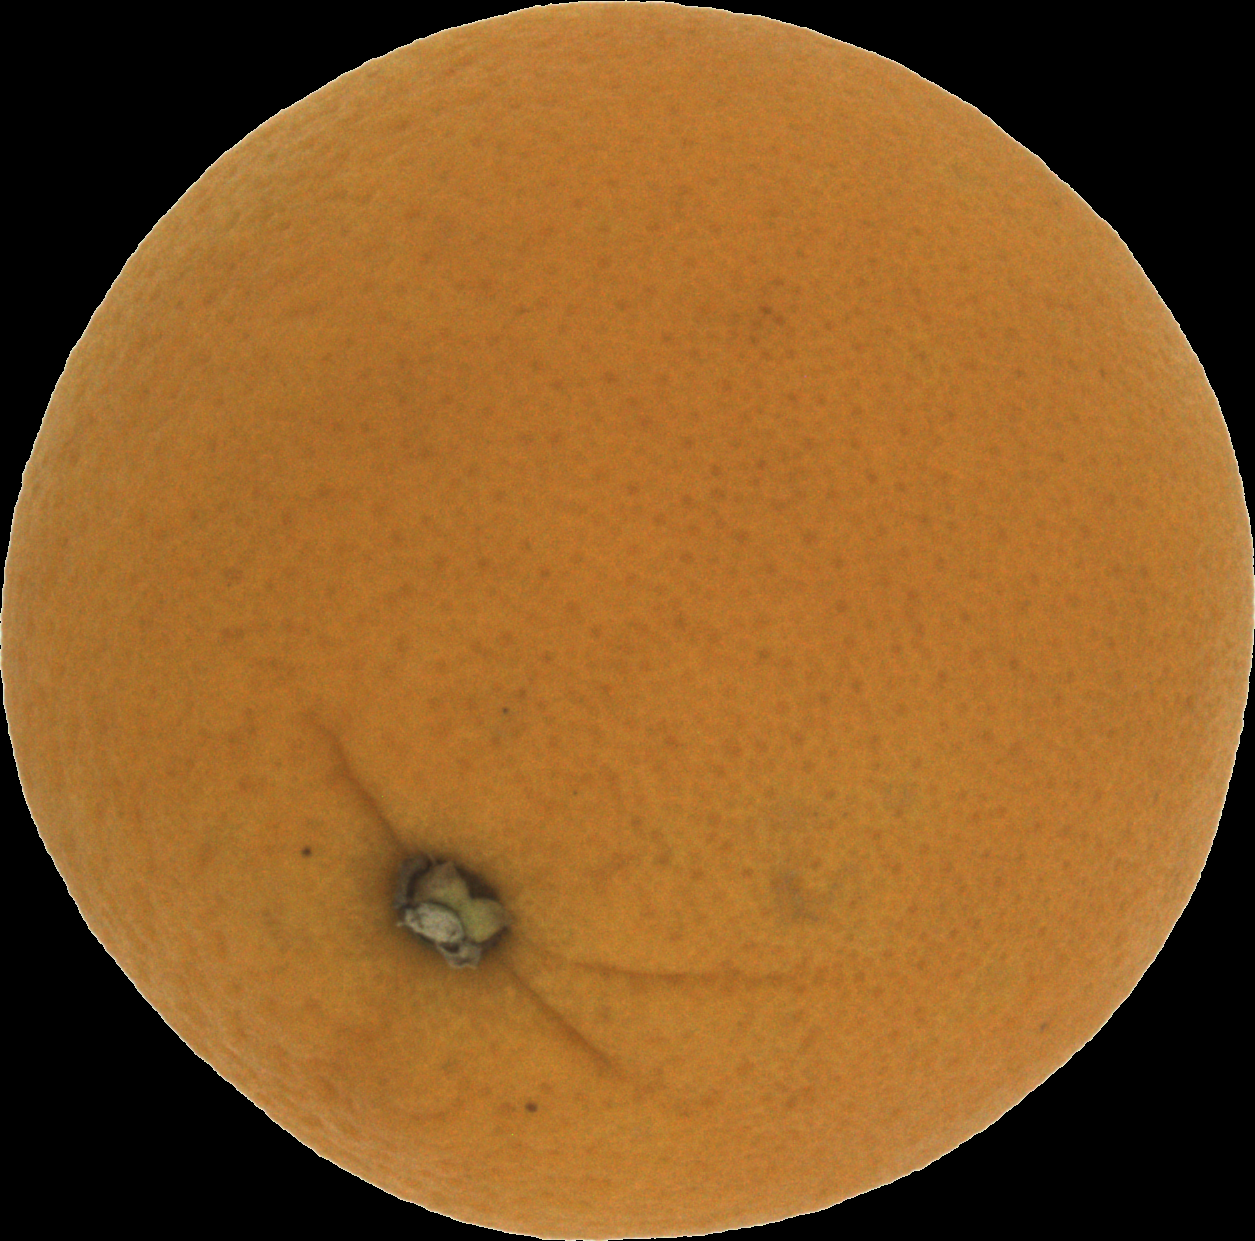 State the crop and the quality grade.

orange, good
